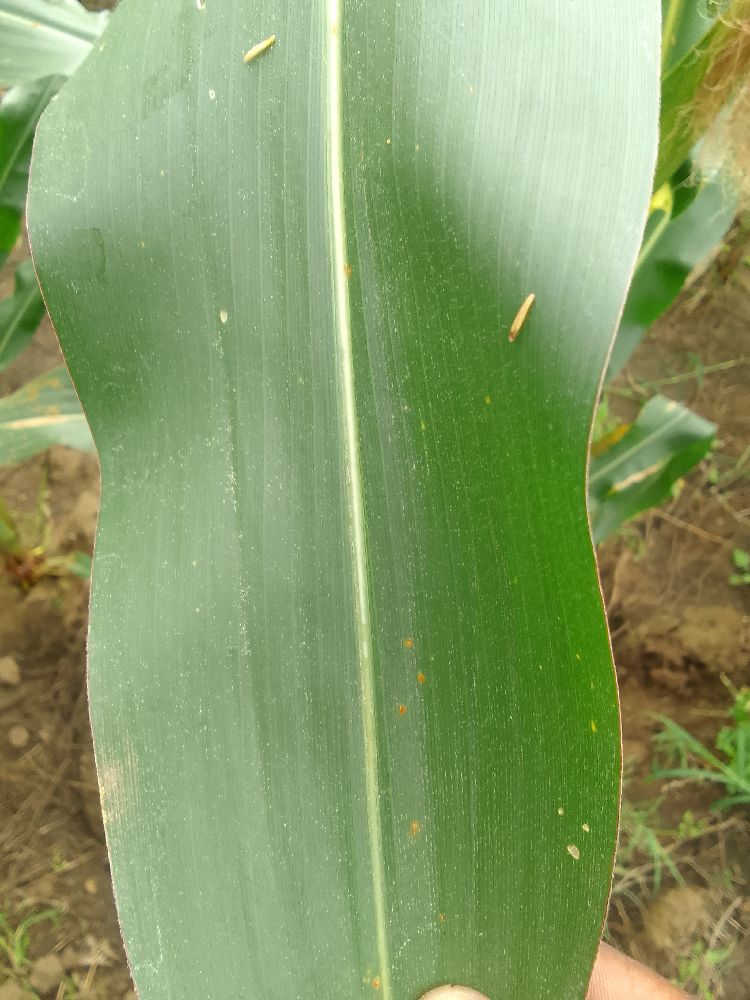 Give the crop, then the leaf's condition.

maize, healthy
